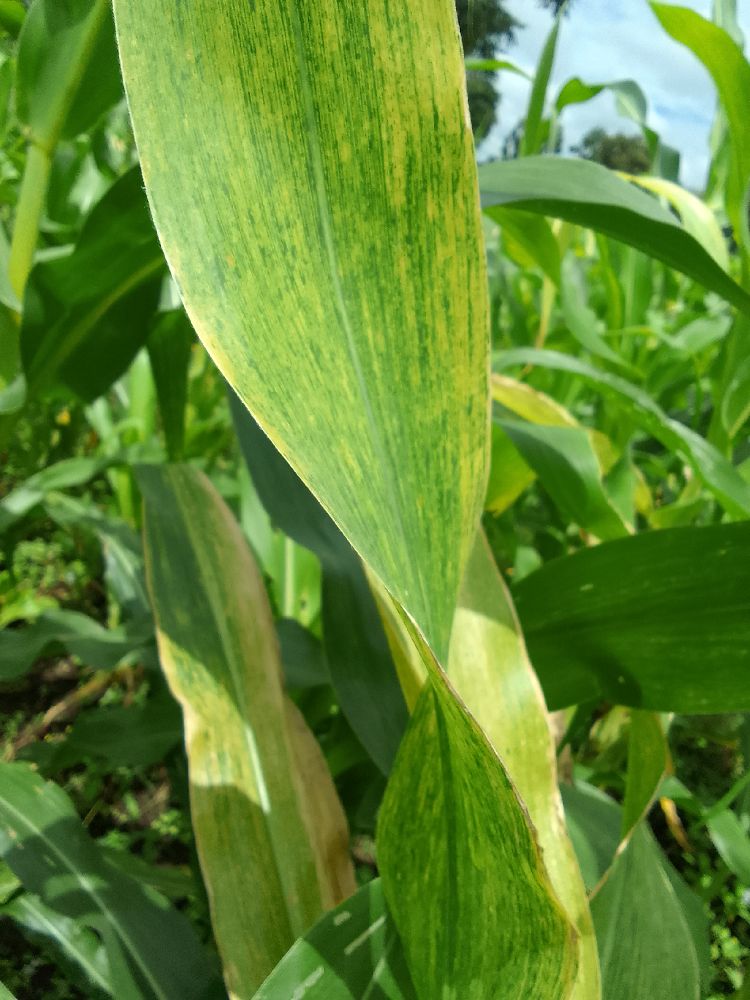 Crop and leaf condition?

maize, maize lethal necrosis
